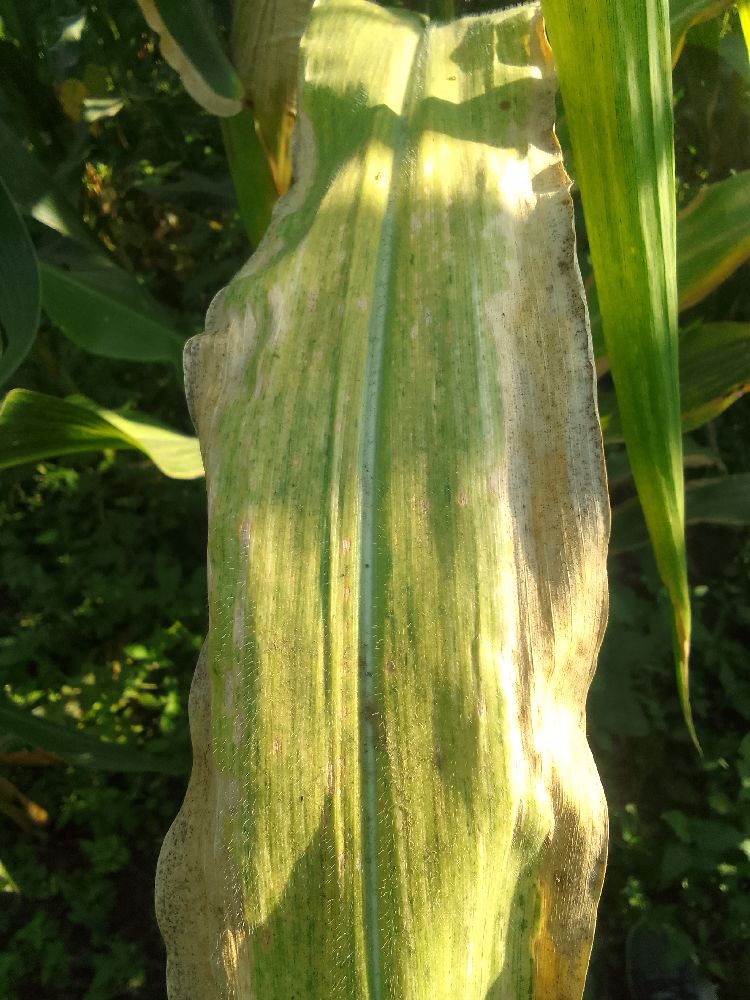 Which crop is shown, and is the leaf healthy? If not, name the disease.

maize, maize lethal necrosis
